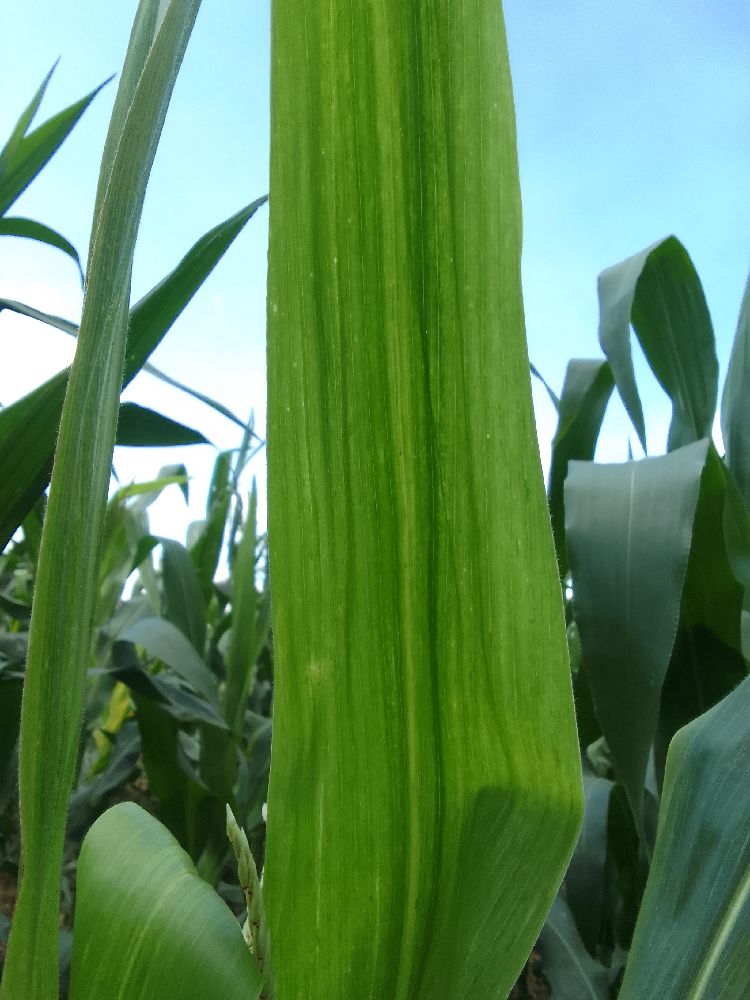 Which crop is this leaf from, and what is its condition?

maize, maize lethal necrosis
